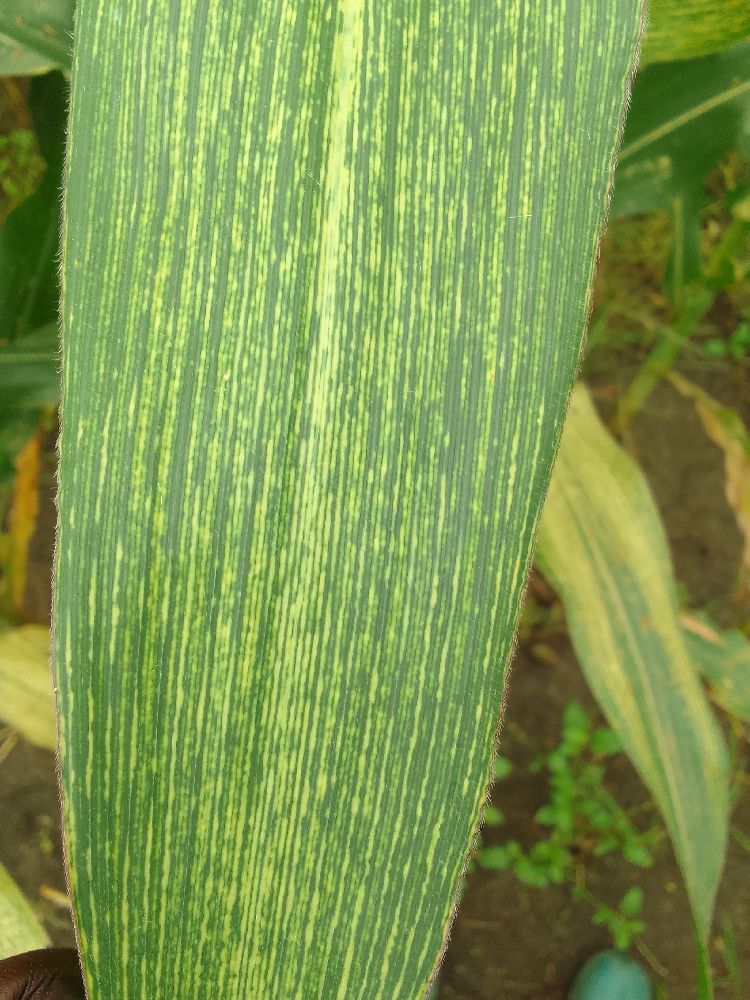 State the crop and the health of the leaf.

maize, maize streak virus
